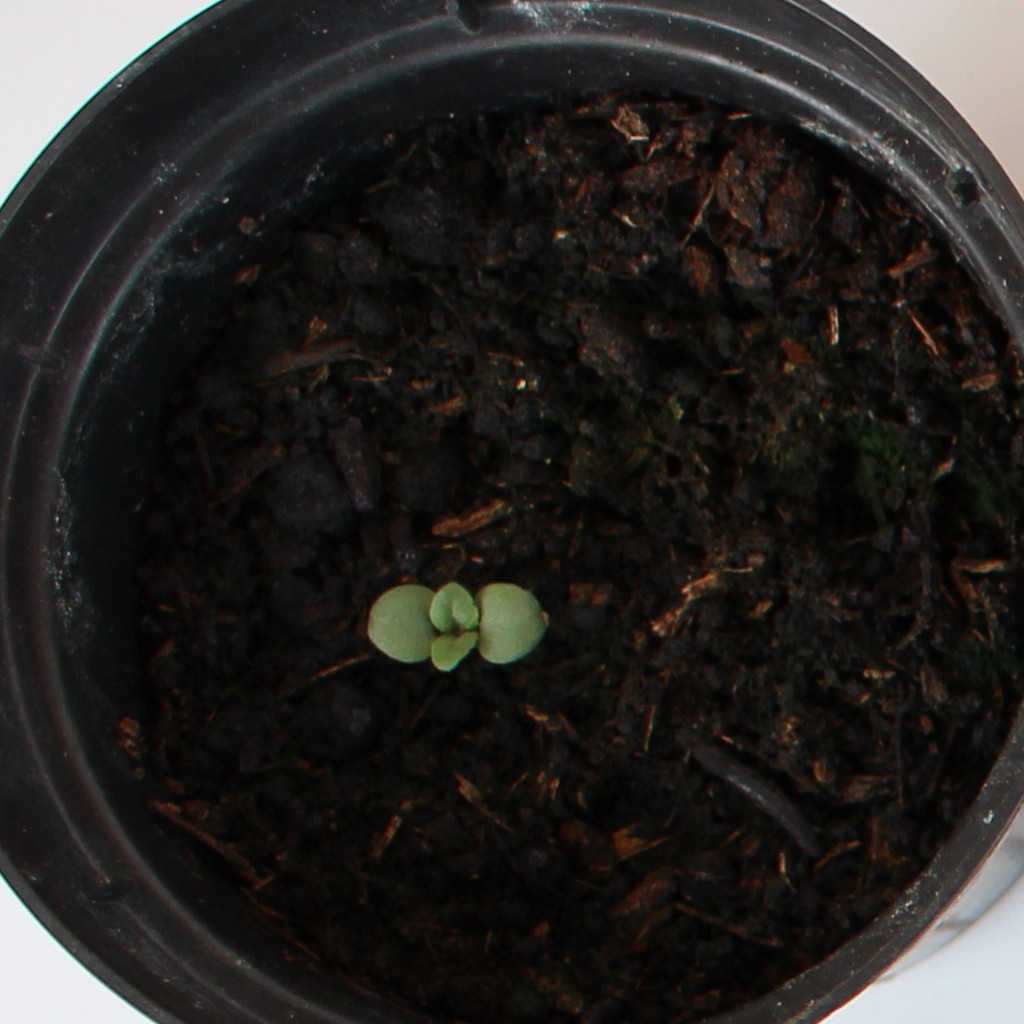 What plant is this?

Veronica persica
